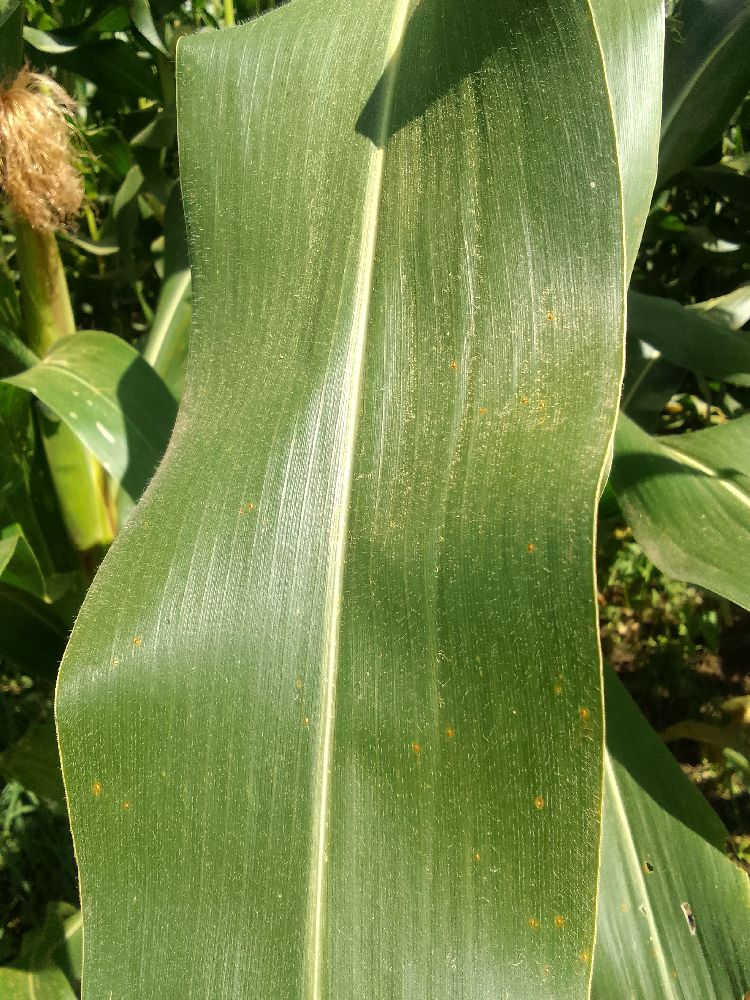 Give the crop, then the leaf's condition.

maize, healthy
